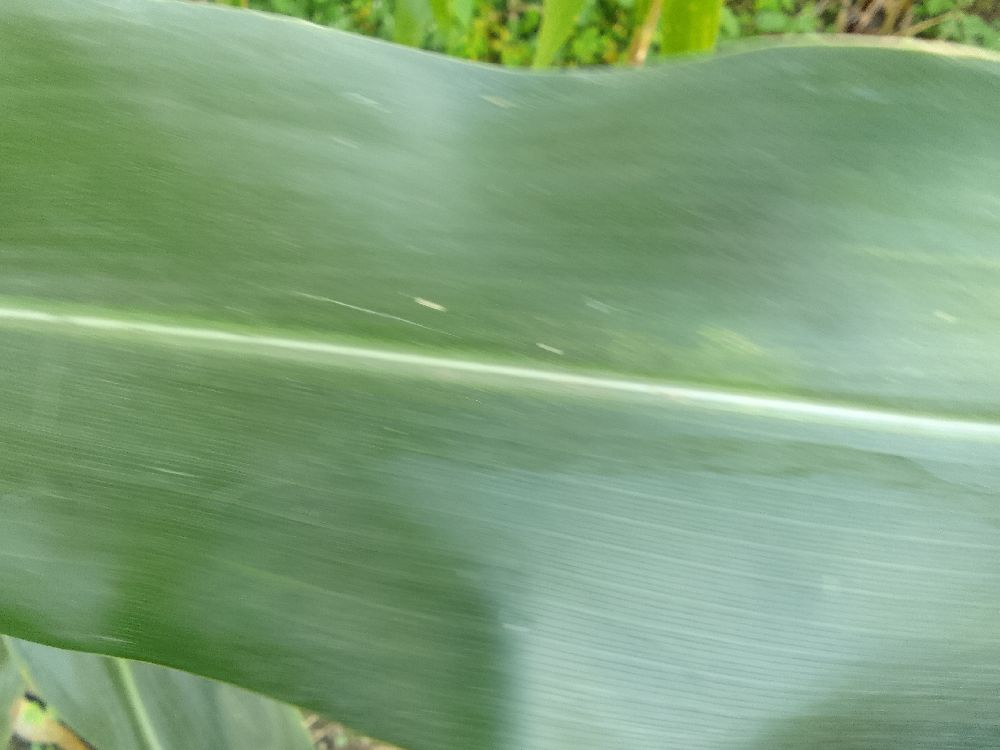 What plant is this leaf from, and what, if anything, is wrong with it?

maize, healthy
